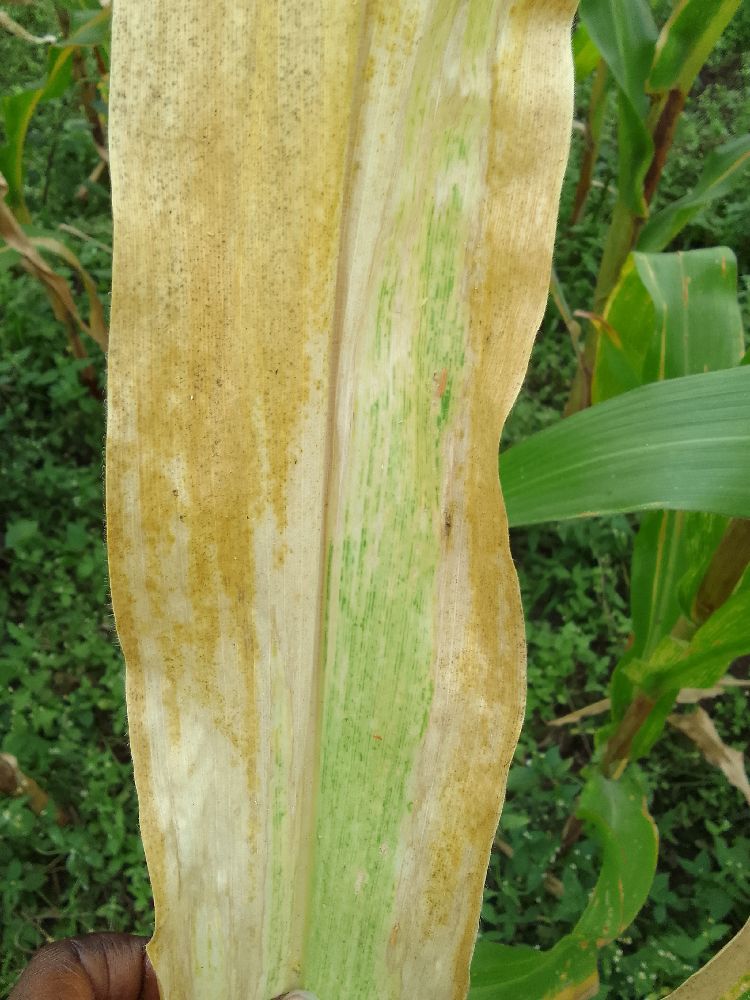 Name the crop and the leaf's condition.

maize, maize lethal necrosis
